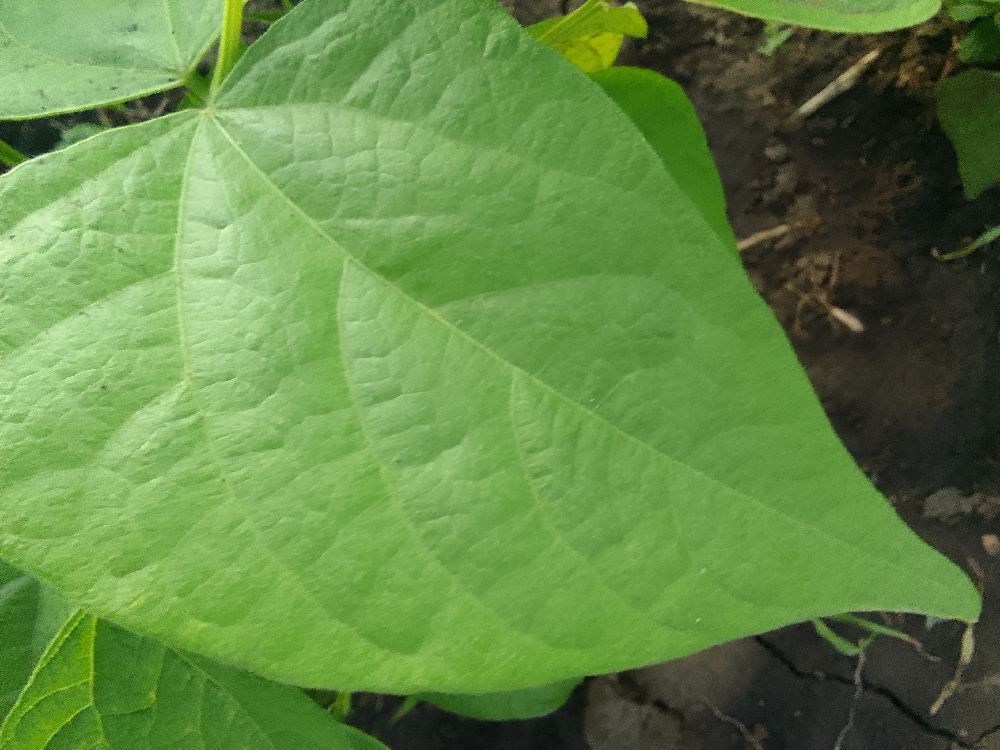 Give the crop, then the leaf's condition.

common bean, healthy
